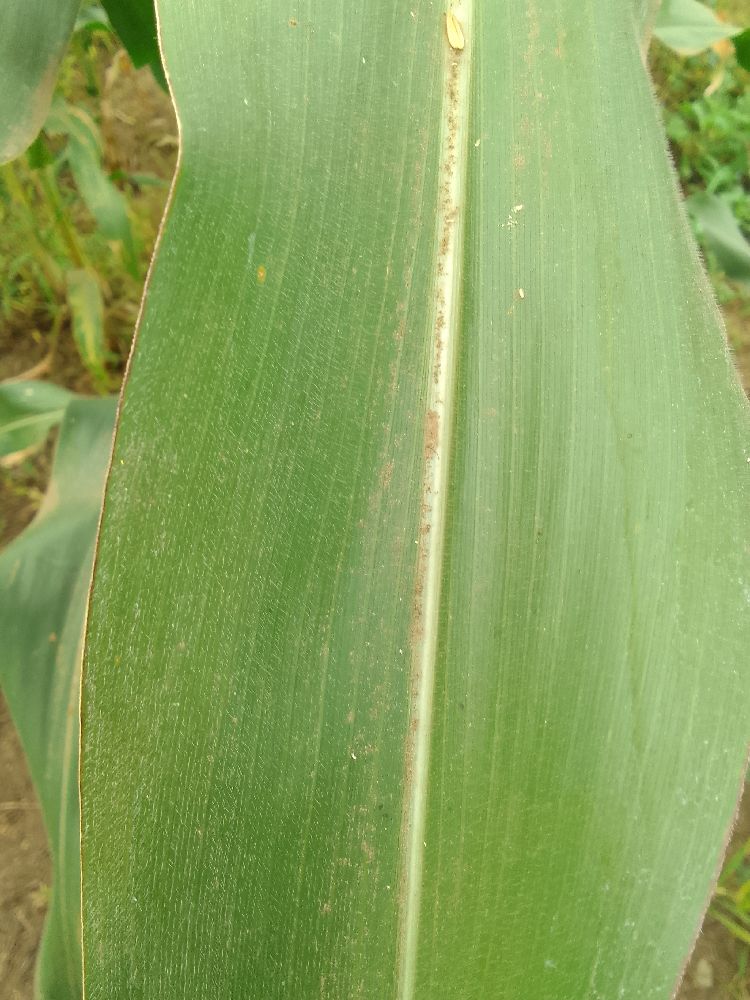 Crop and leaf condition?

maize, healthy
